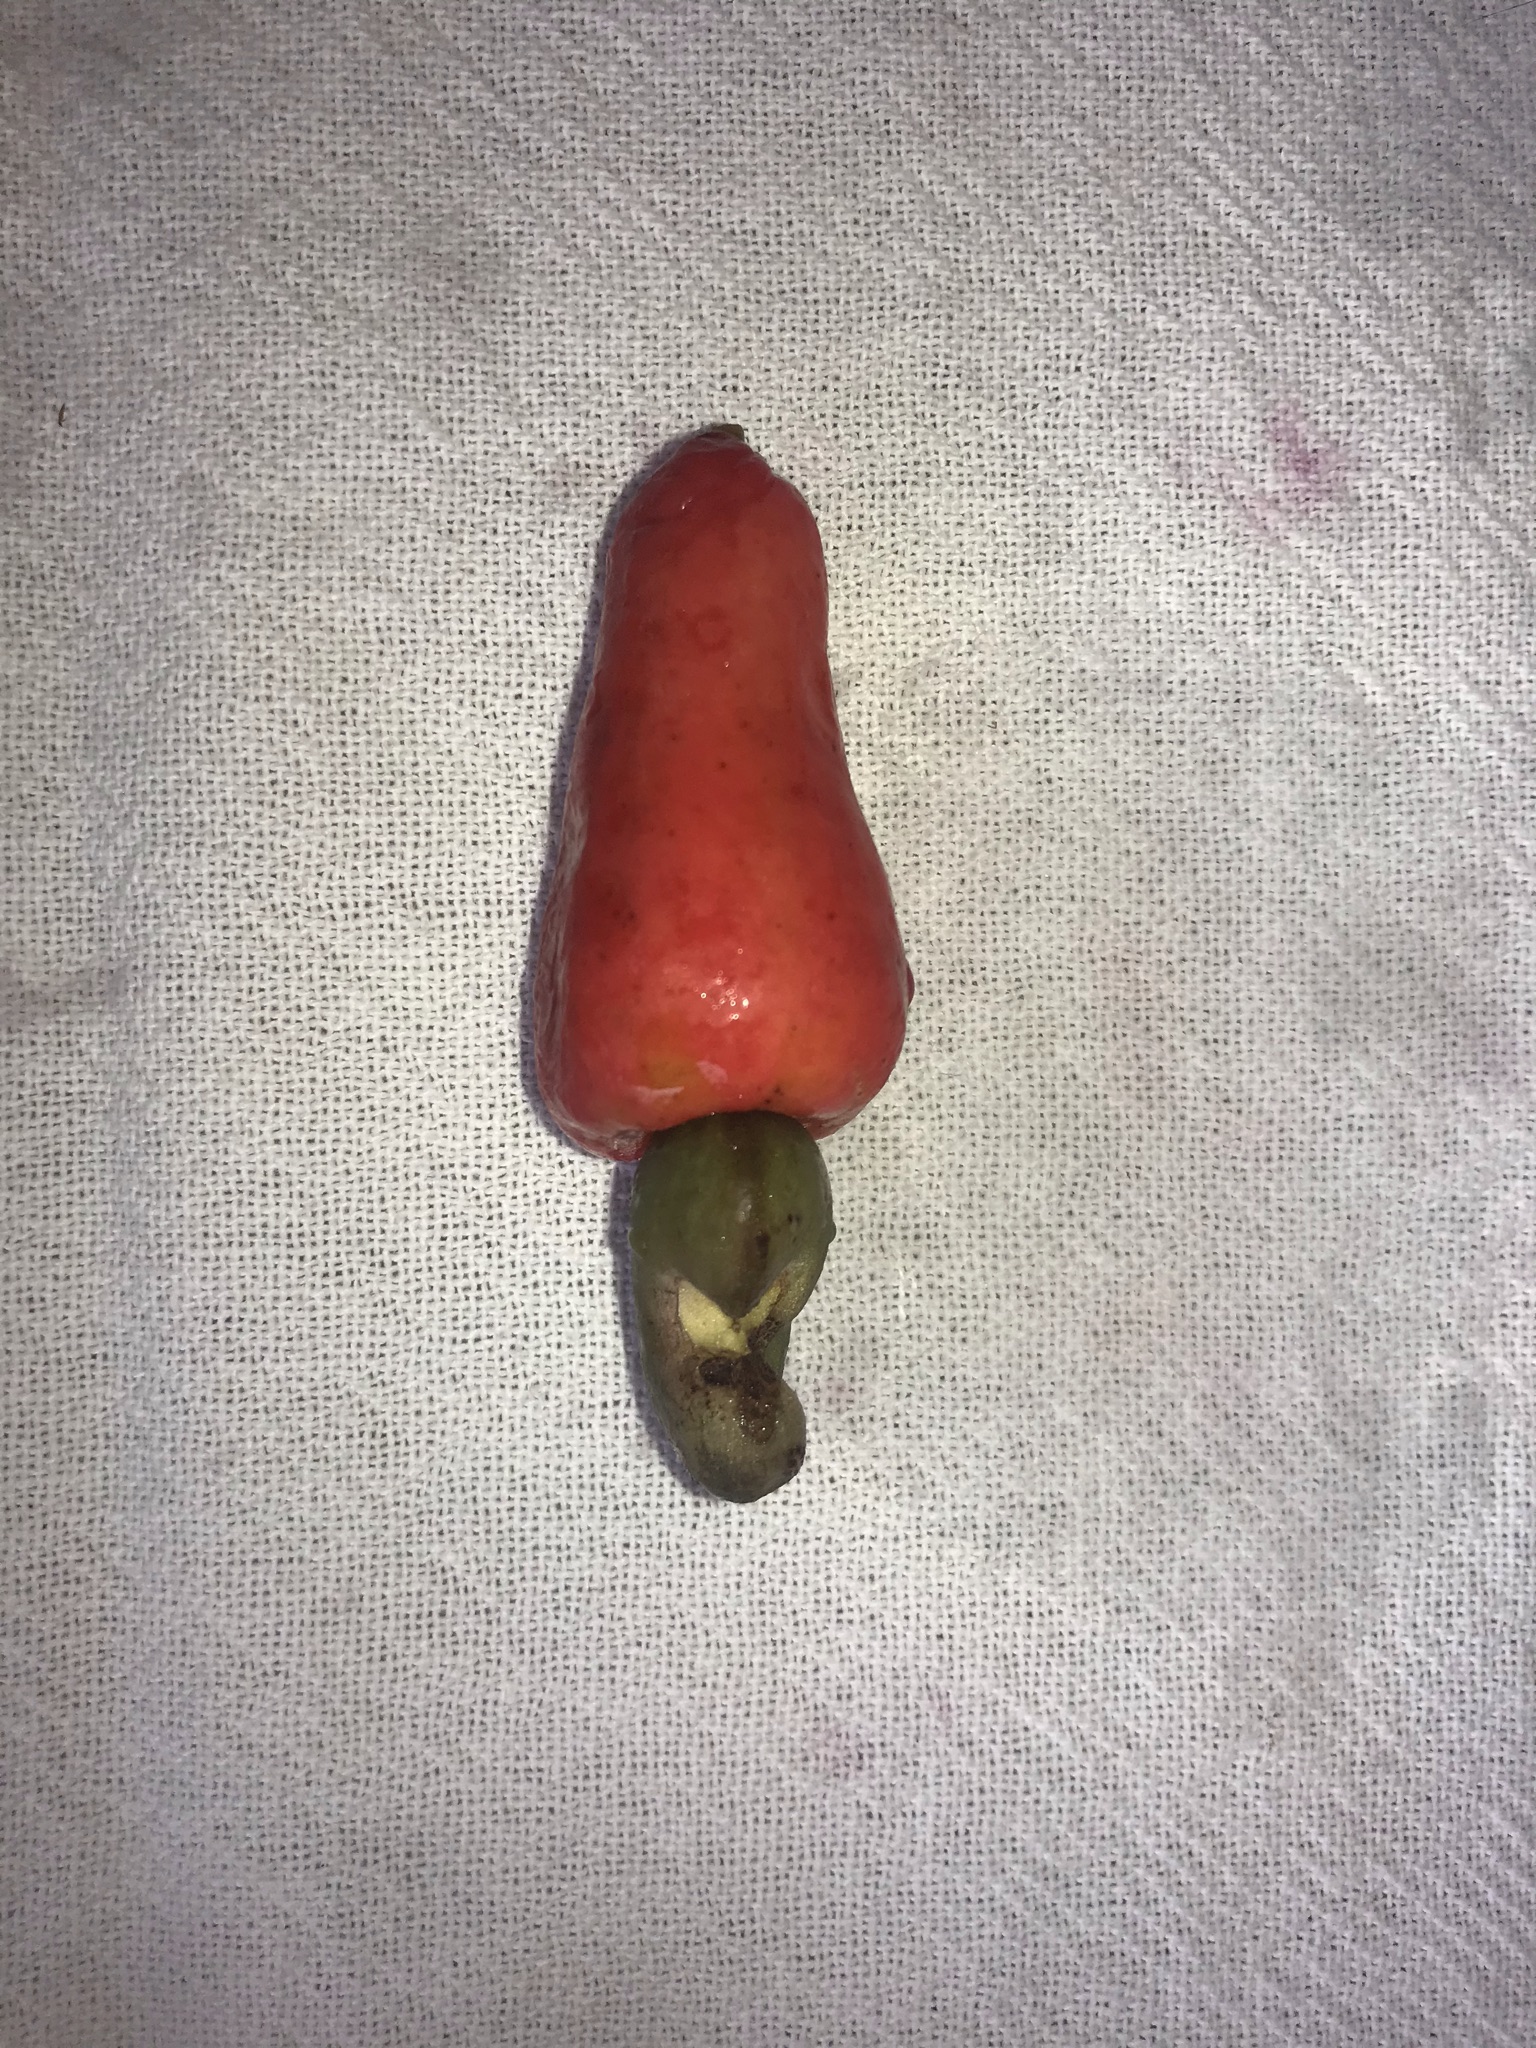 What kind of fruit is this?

caju vermelho
